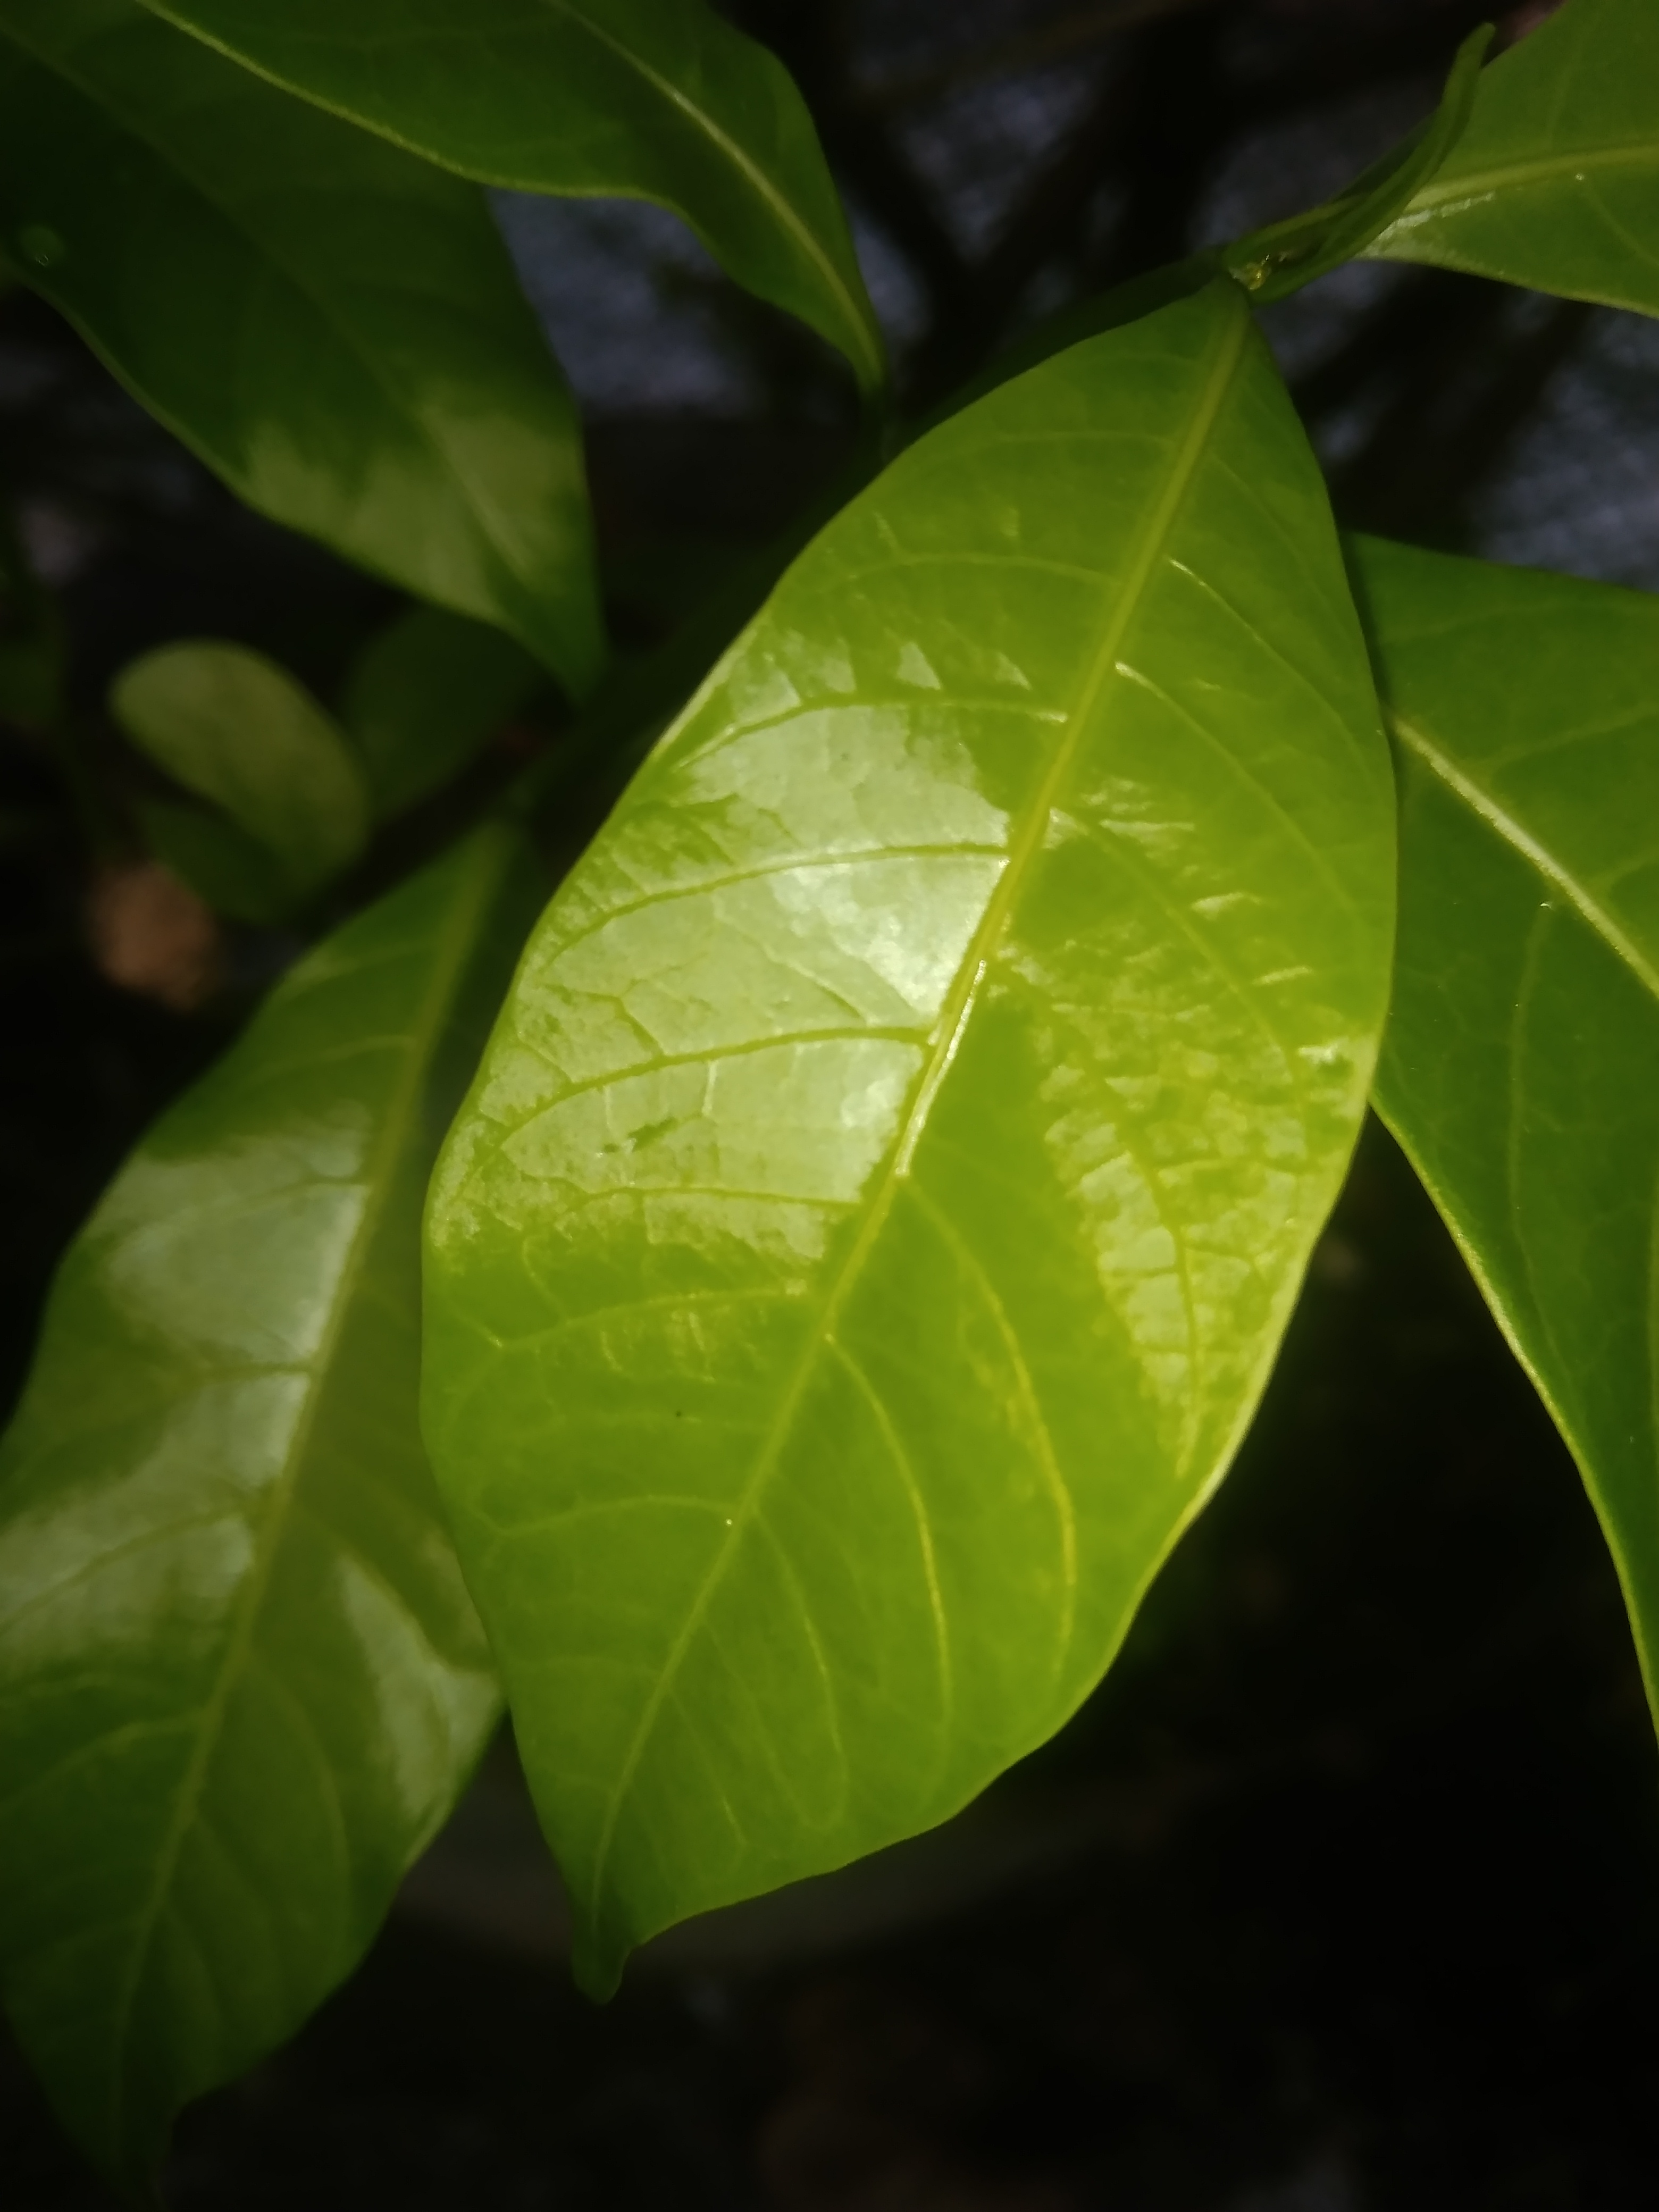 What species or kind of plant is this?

togor
